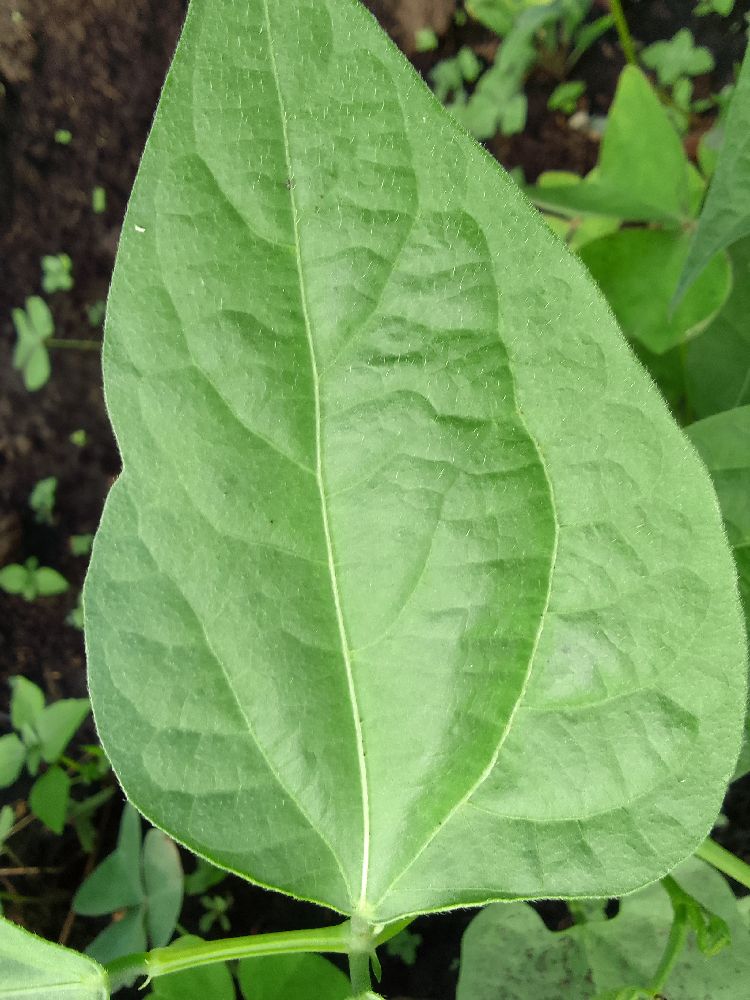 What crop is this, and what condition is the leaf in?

common bean, healthy
